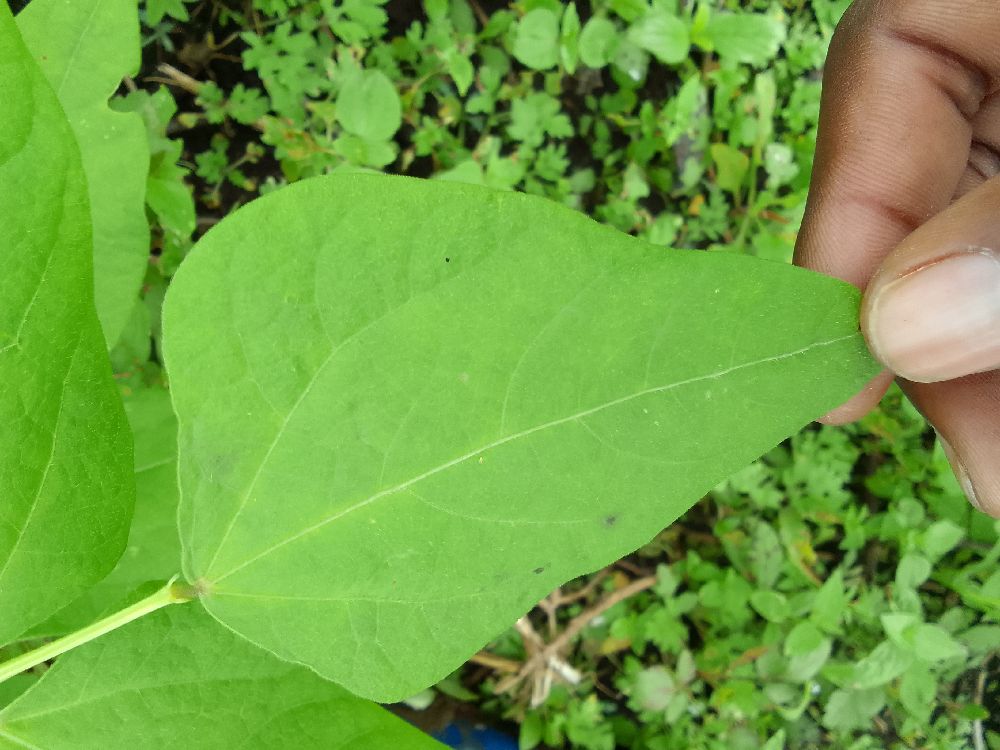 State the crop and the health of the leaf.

common bean, healthy
